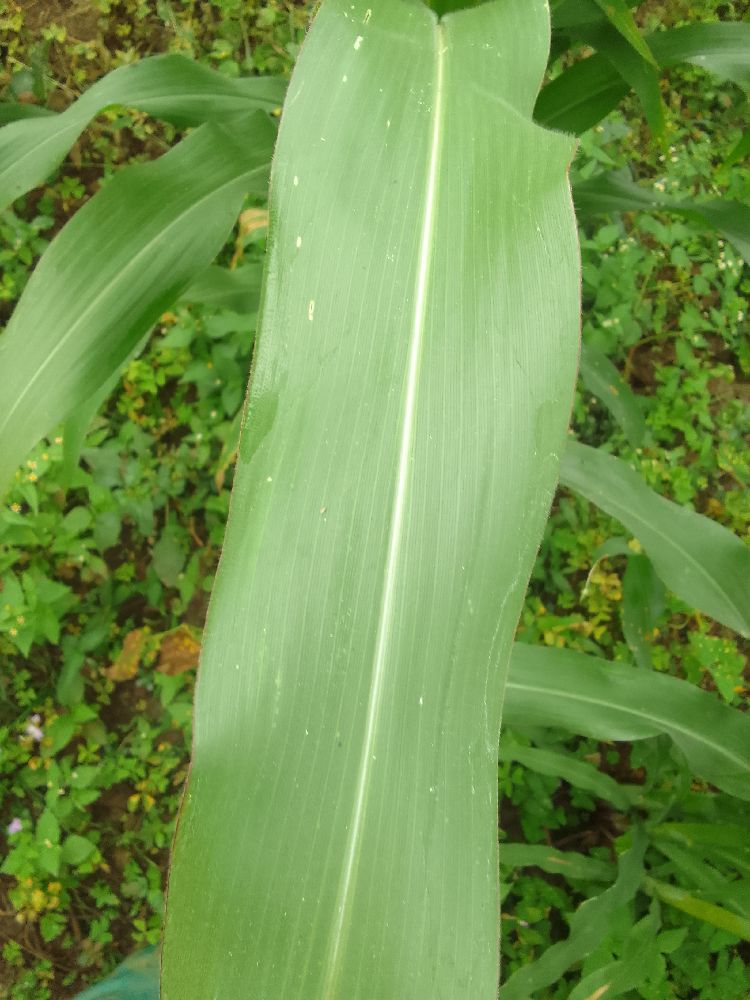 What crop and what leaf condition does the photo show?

maize, healthy
